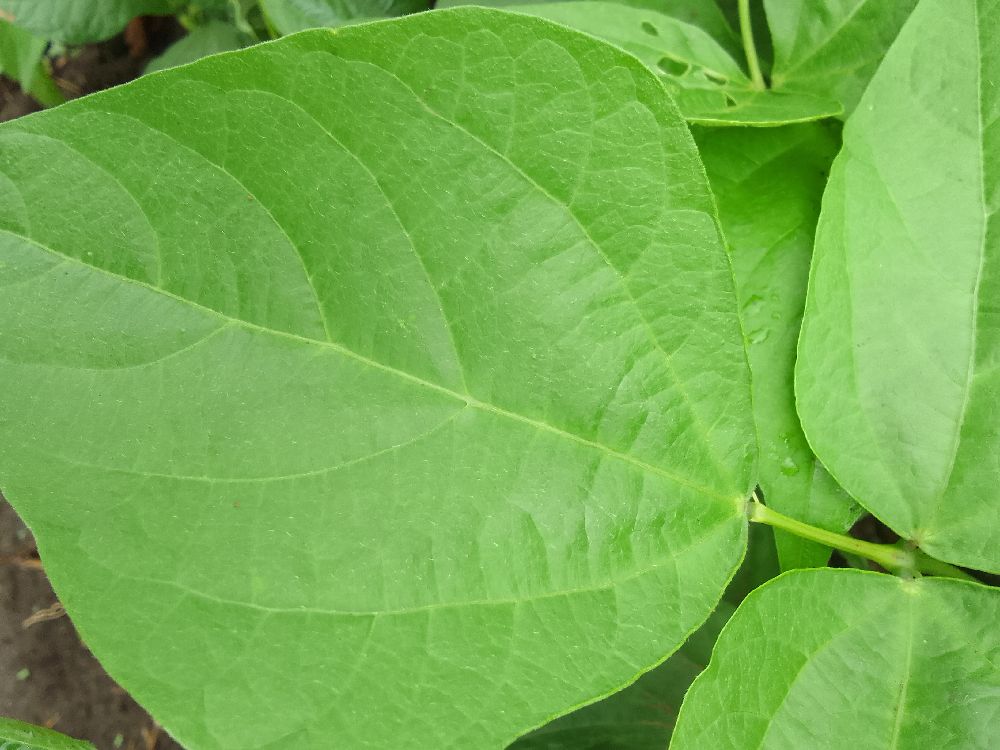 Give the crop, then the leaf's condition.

common bean, healthy
